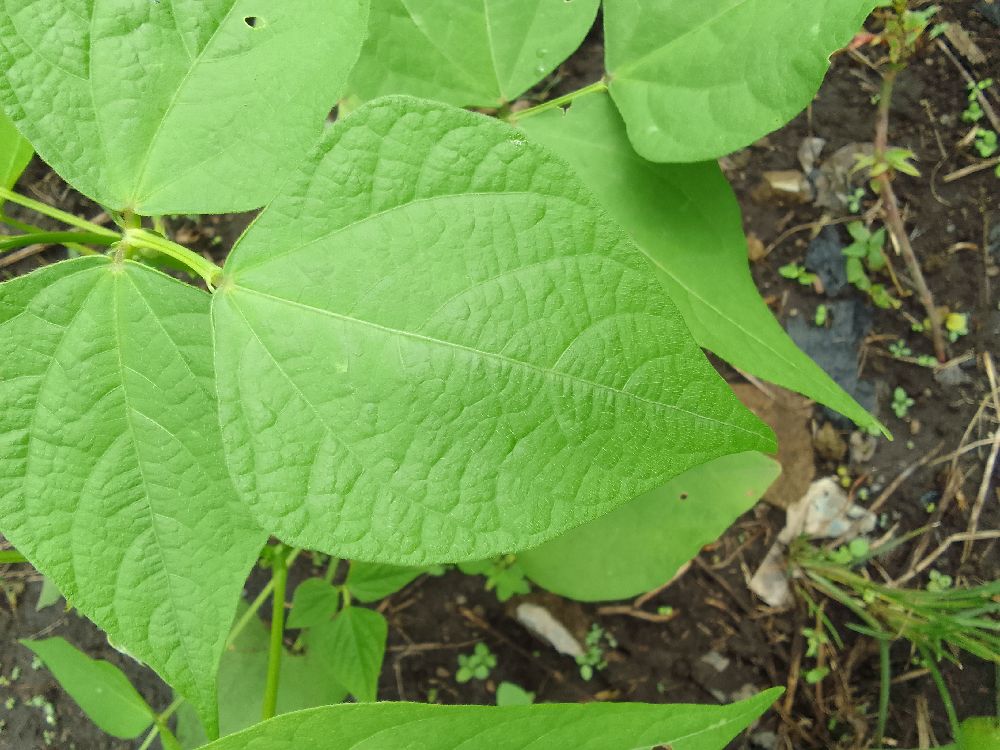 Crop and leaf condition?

common bean, healthy
